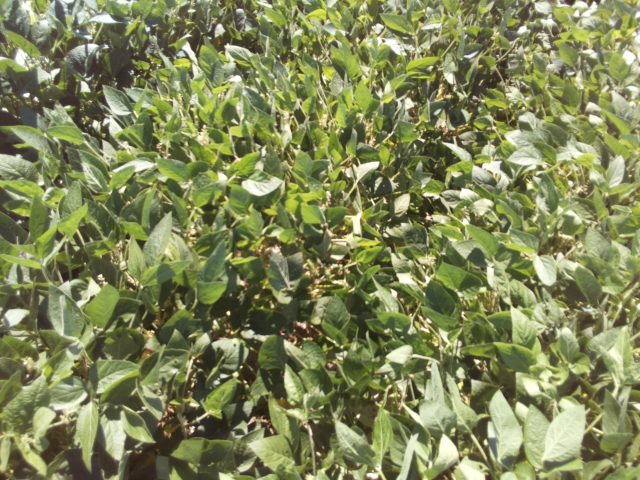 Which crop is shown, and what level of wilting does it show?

soybean, slight leaflet or petiole turgor loss in upper canopy
